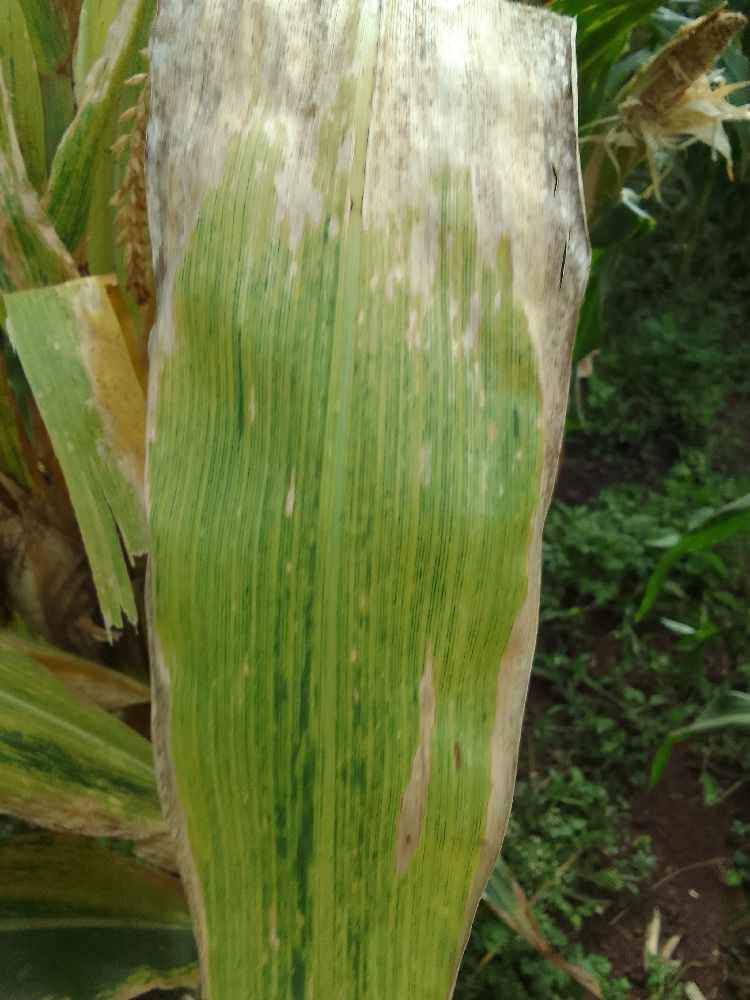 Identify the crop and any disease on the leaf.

maize, maize lethal necrosis
